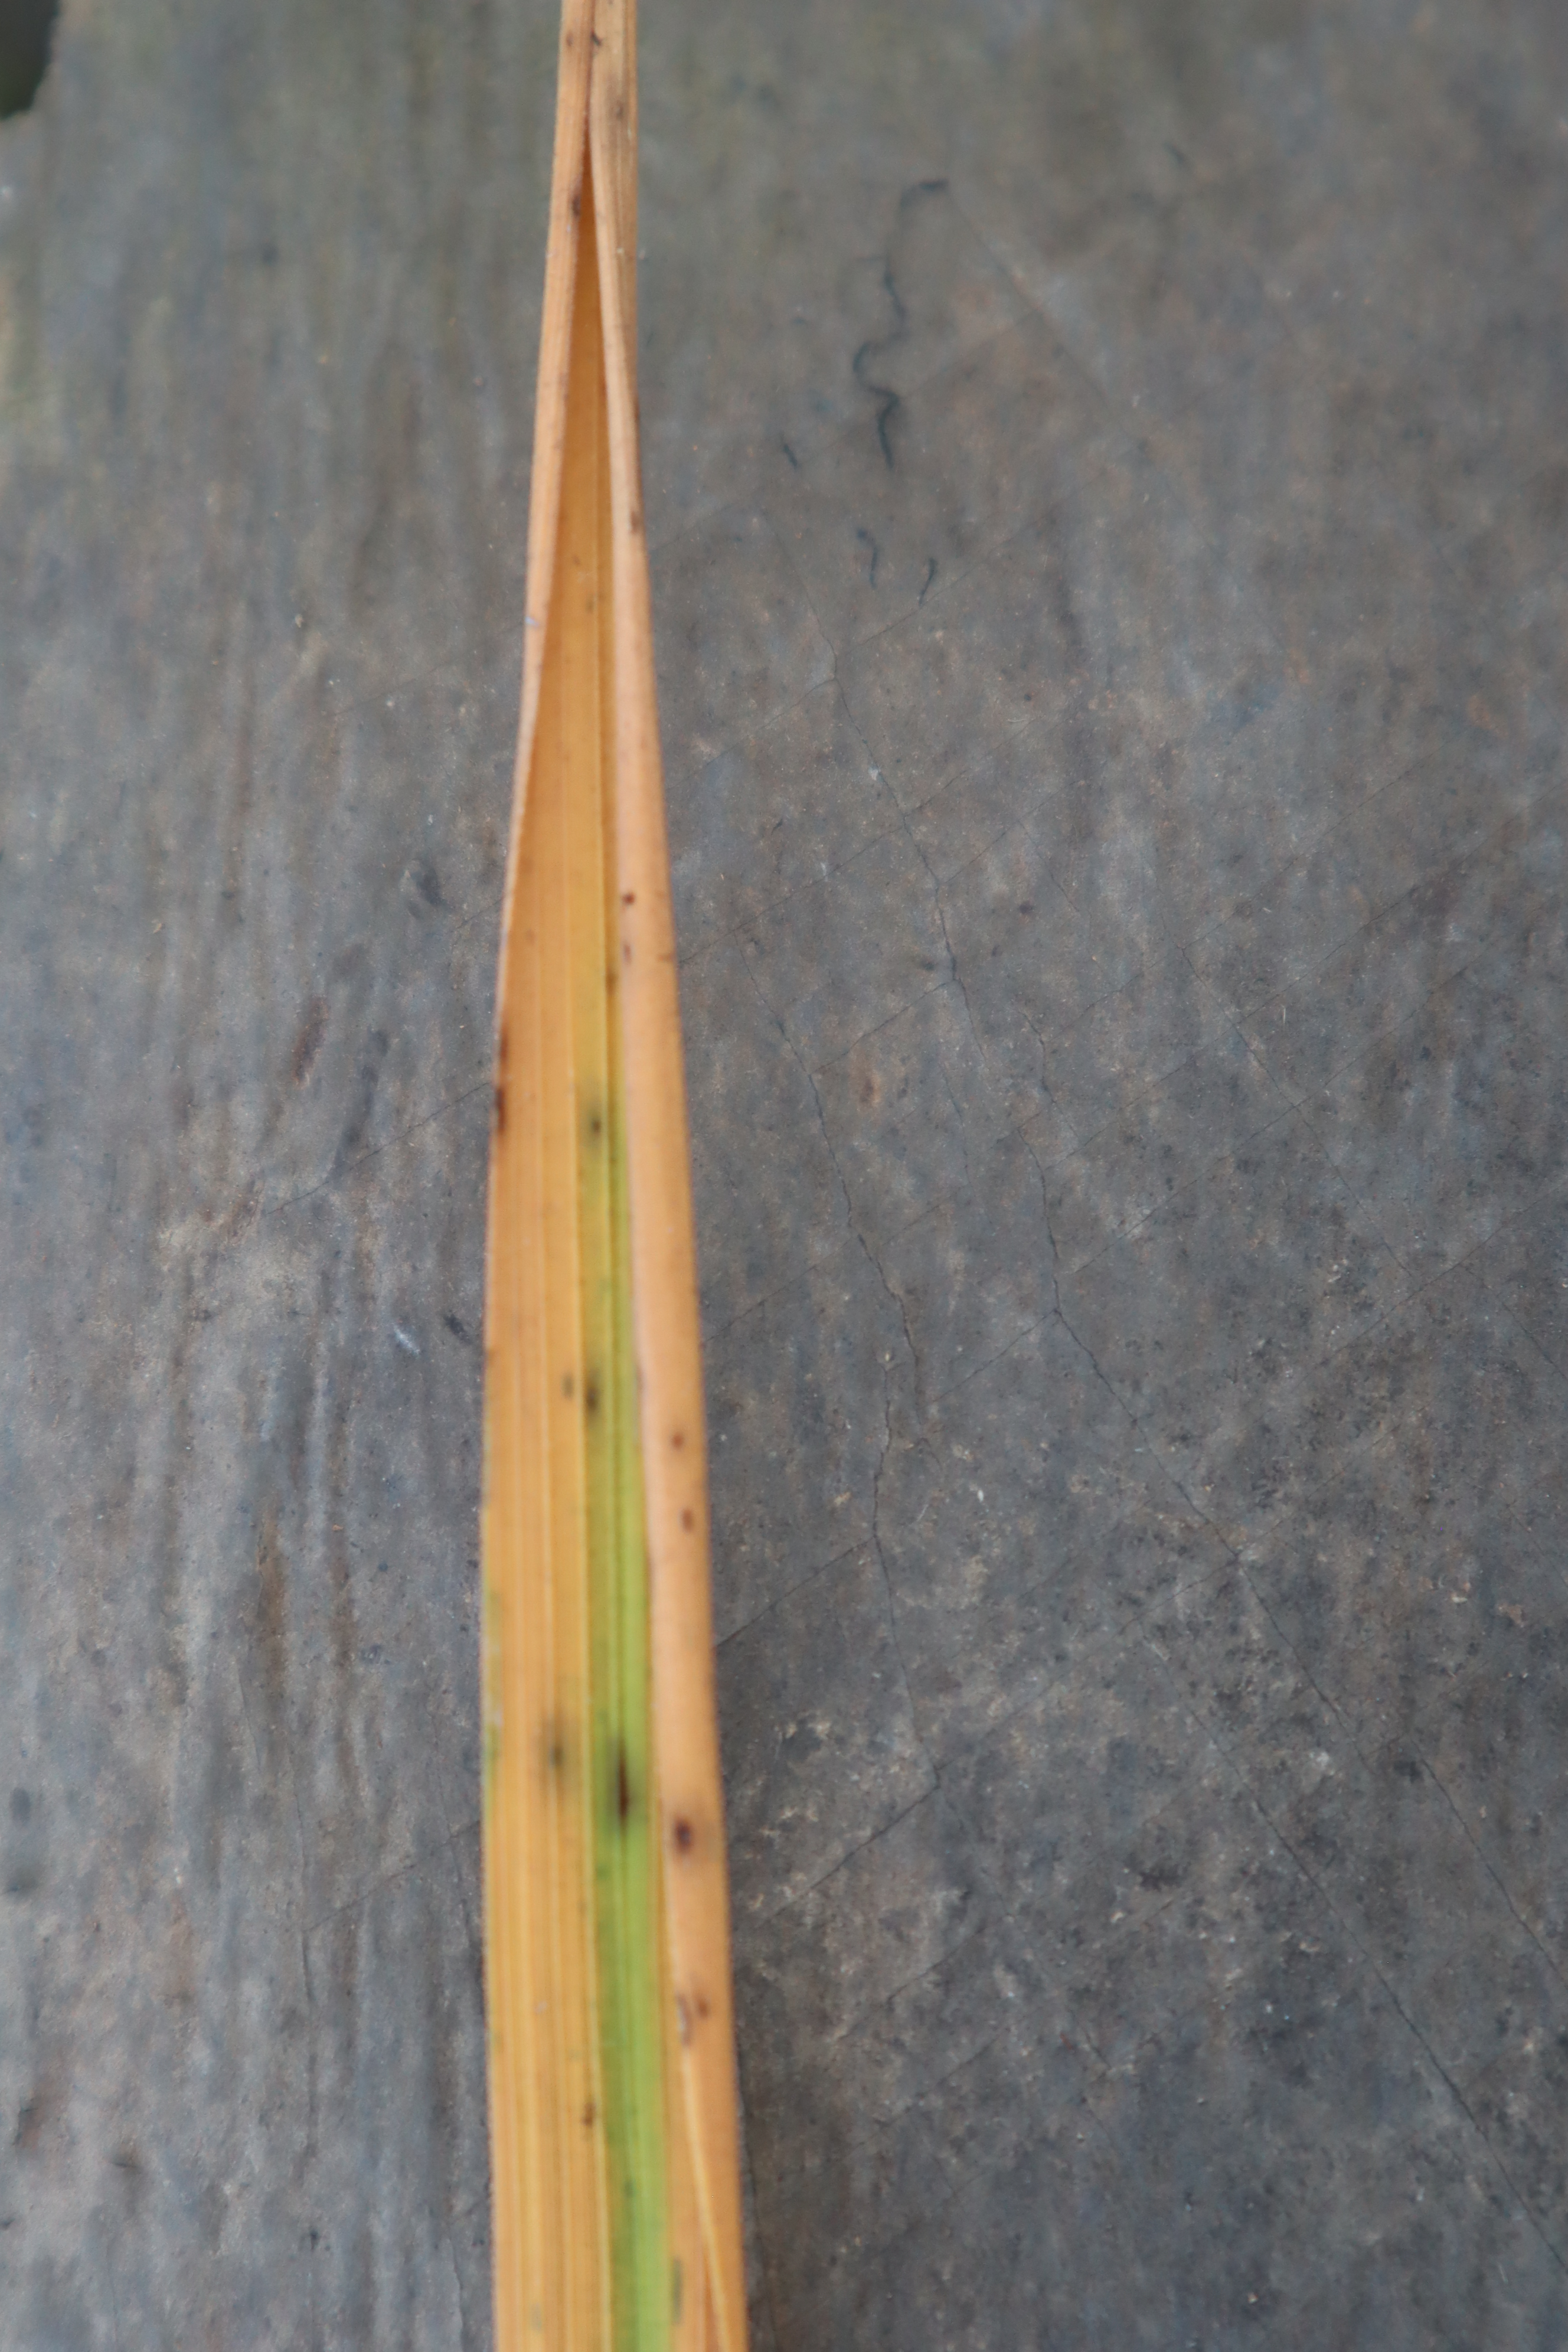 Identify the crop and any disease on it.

rice, tungro virus disease
